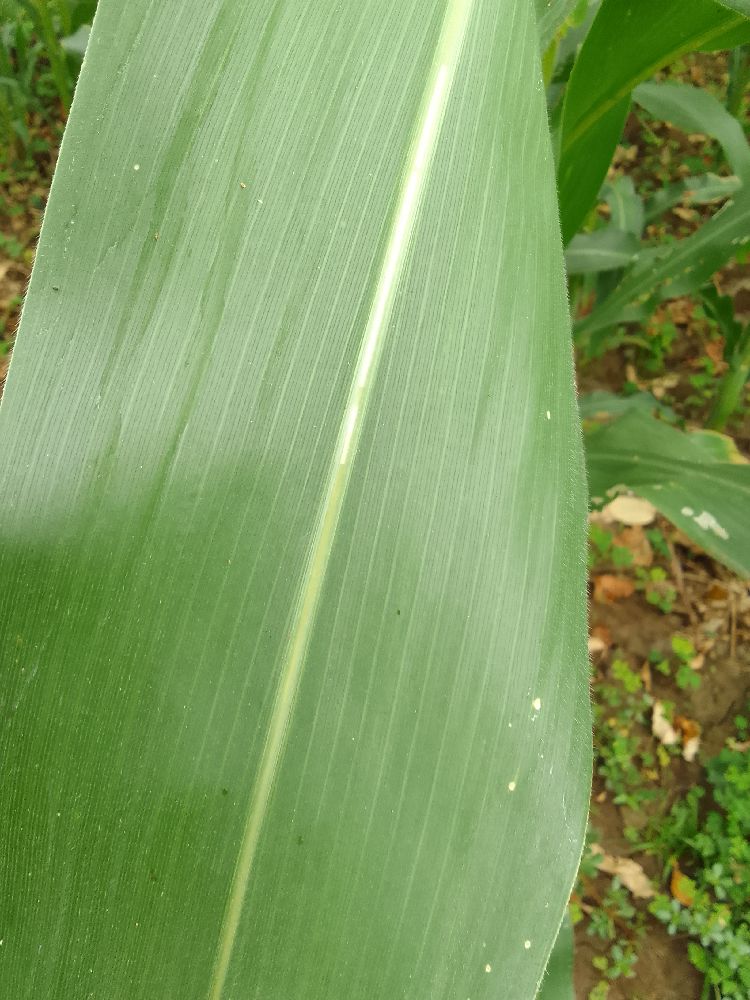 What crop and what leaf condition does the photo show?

maize, healthy
